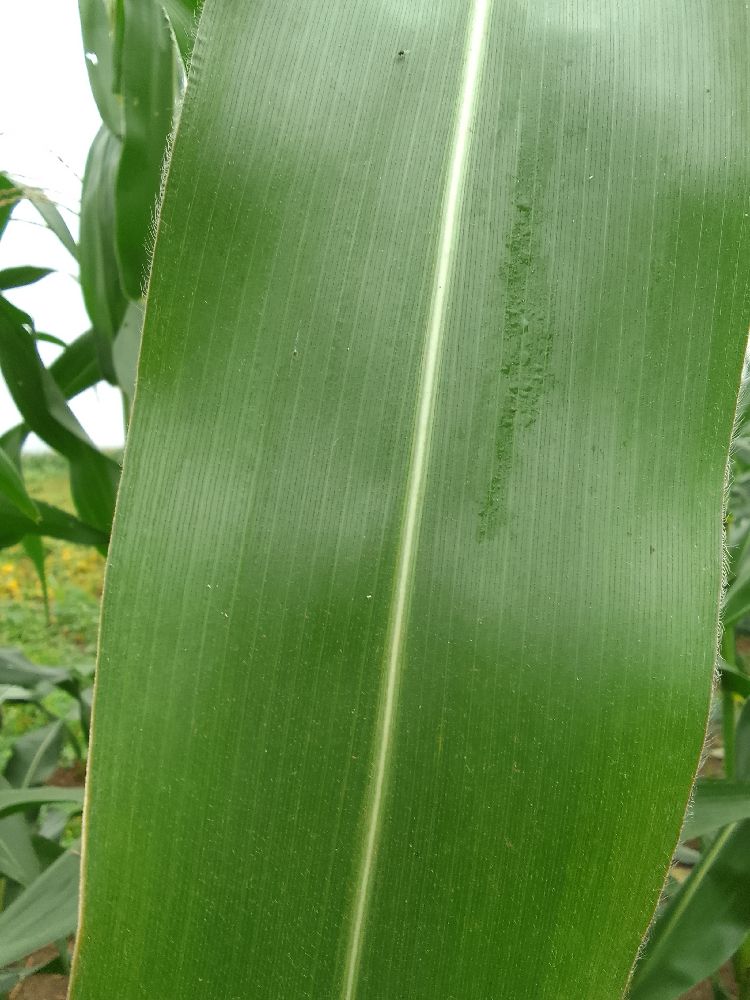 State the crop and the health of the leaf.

maize, healthy
